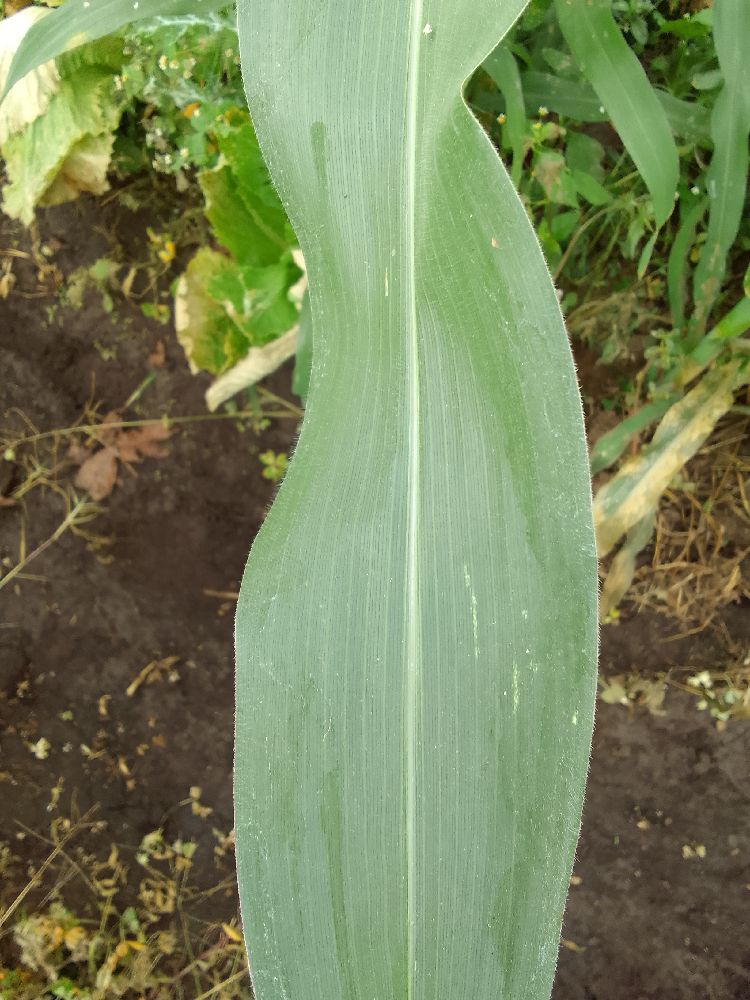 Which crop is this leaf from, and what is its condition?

maize, healthy
